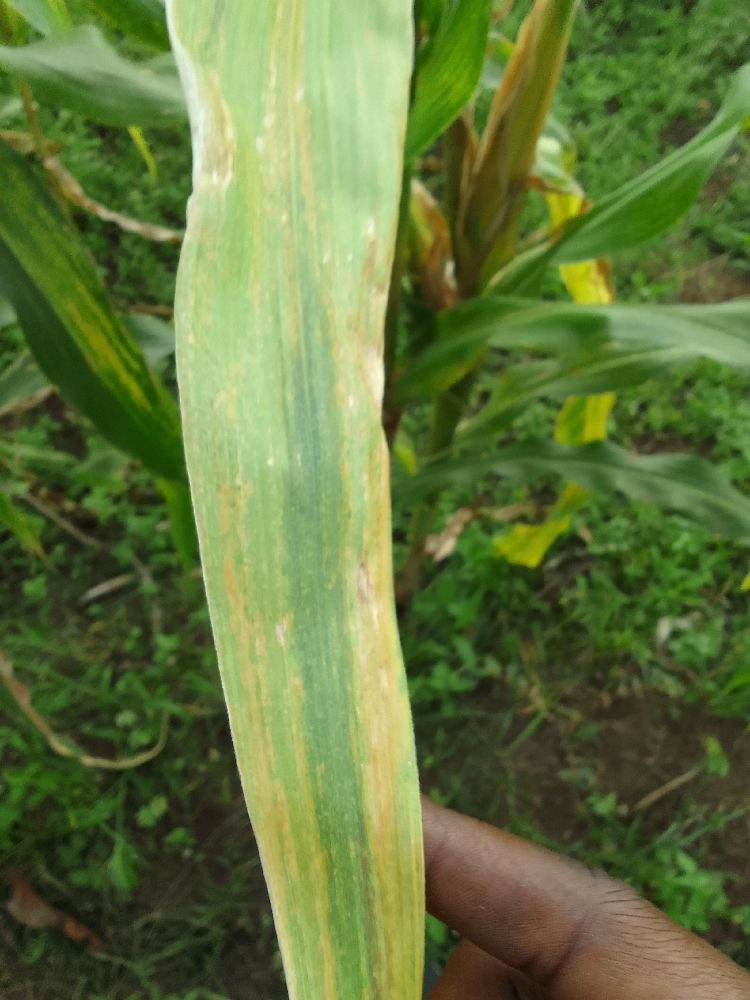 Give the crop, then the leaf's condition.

maize, maize lethal necrosis
